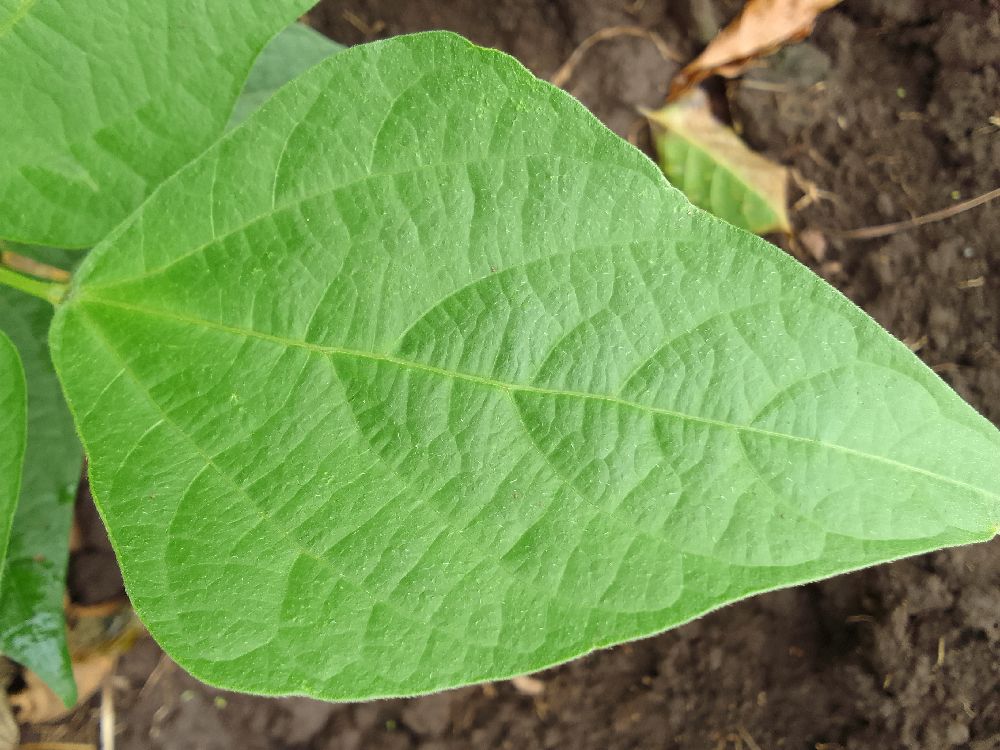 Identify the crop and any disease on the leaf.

common bean, healthy
